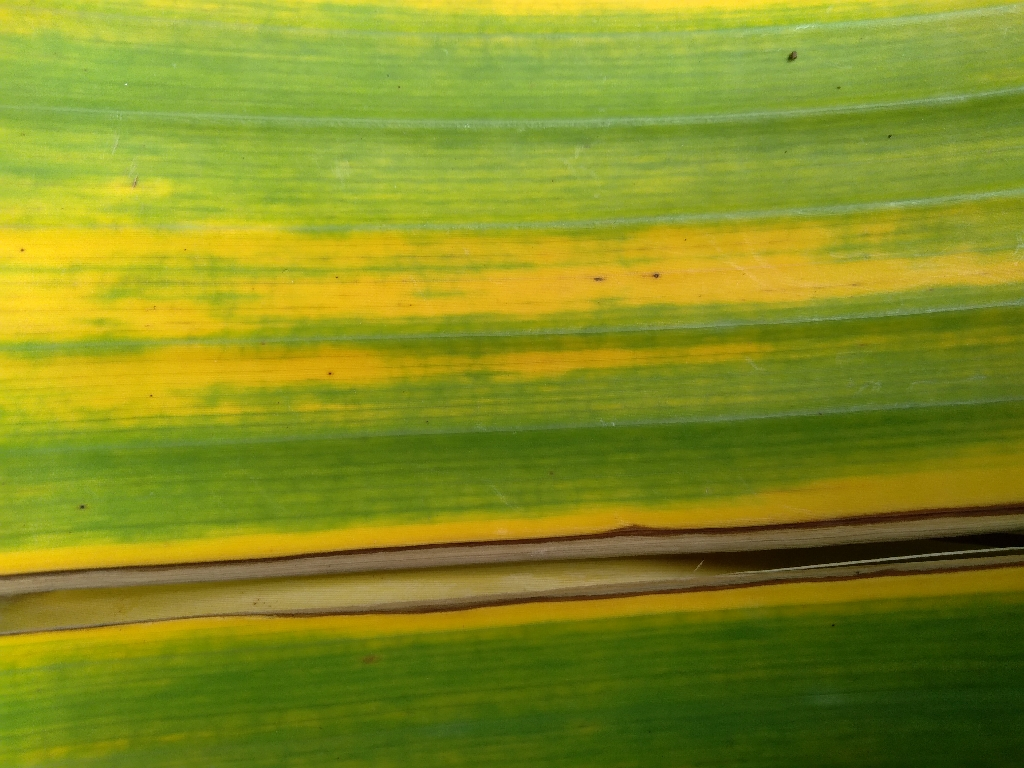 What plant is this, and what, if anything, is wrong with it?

banana, fusarium wilt race 1
